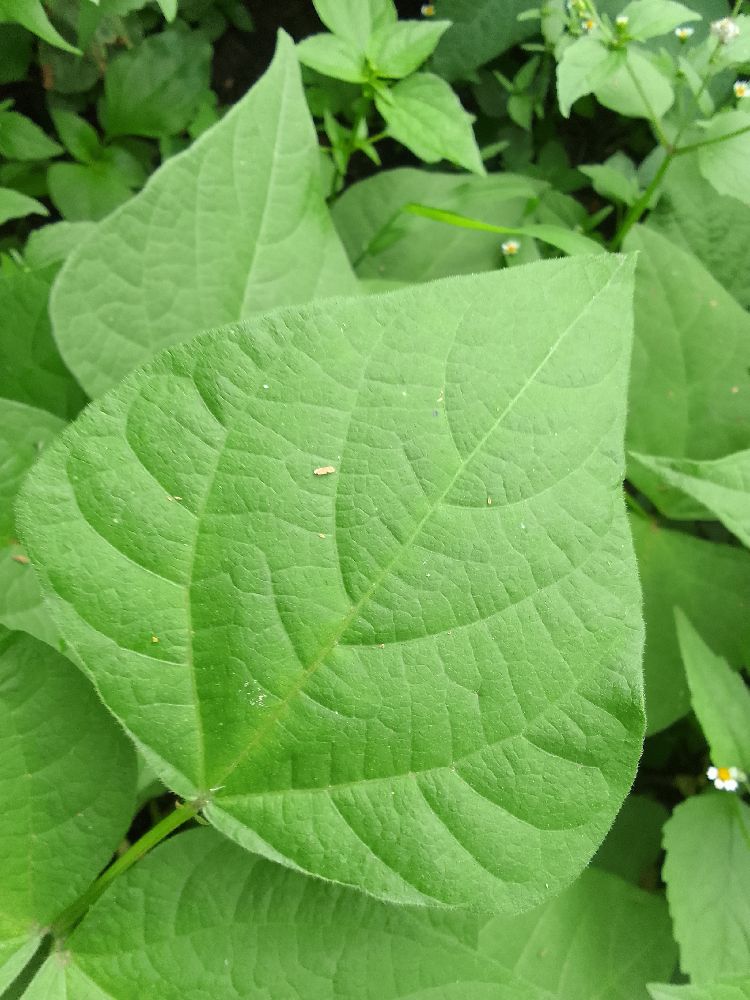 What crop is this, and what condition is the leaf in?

common bean, healthy
